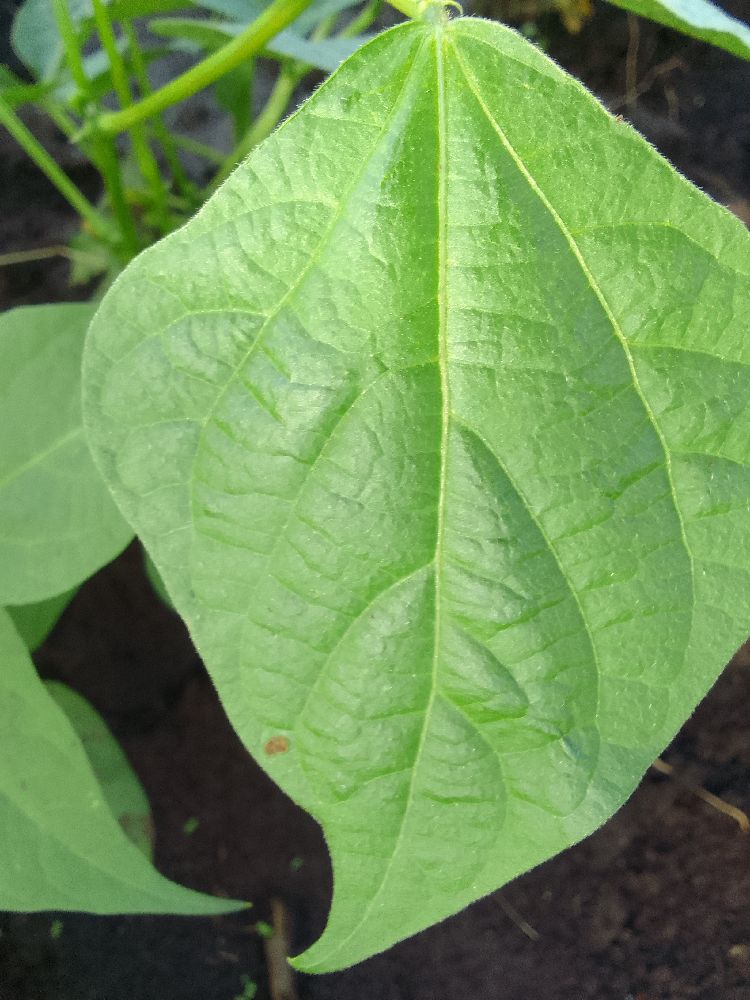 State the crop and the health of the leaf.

common bean, healthy
